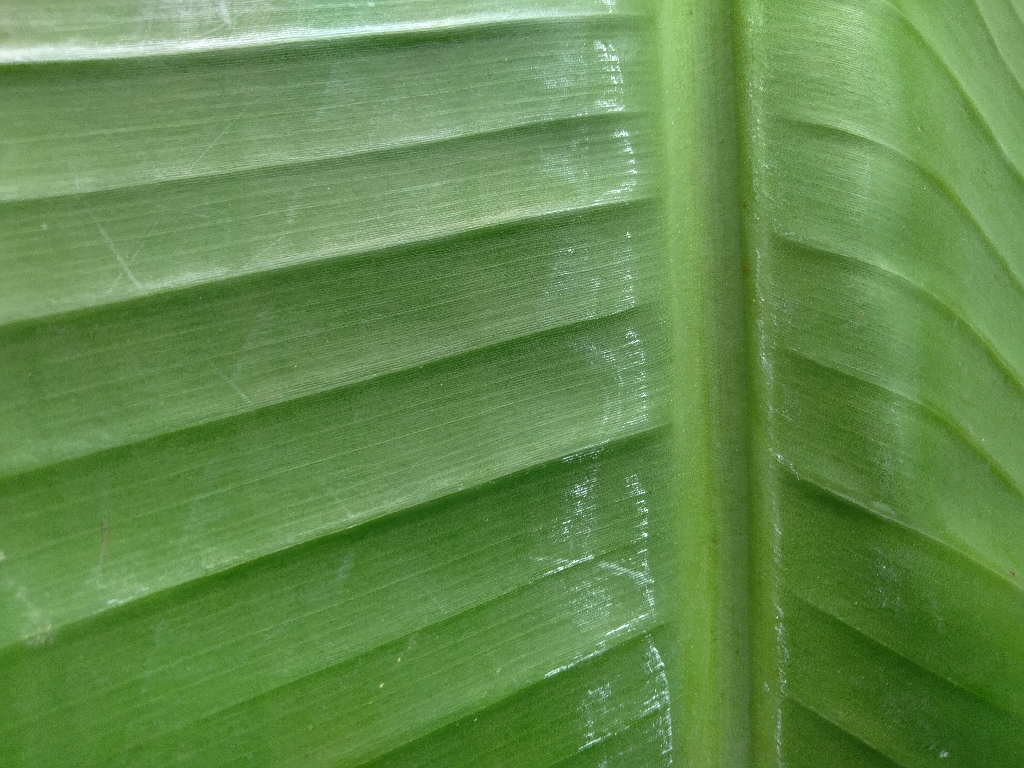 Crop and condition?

banana, healthy
